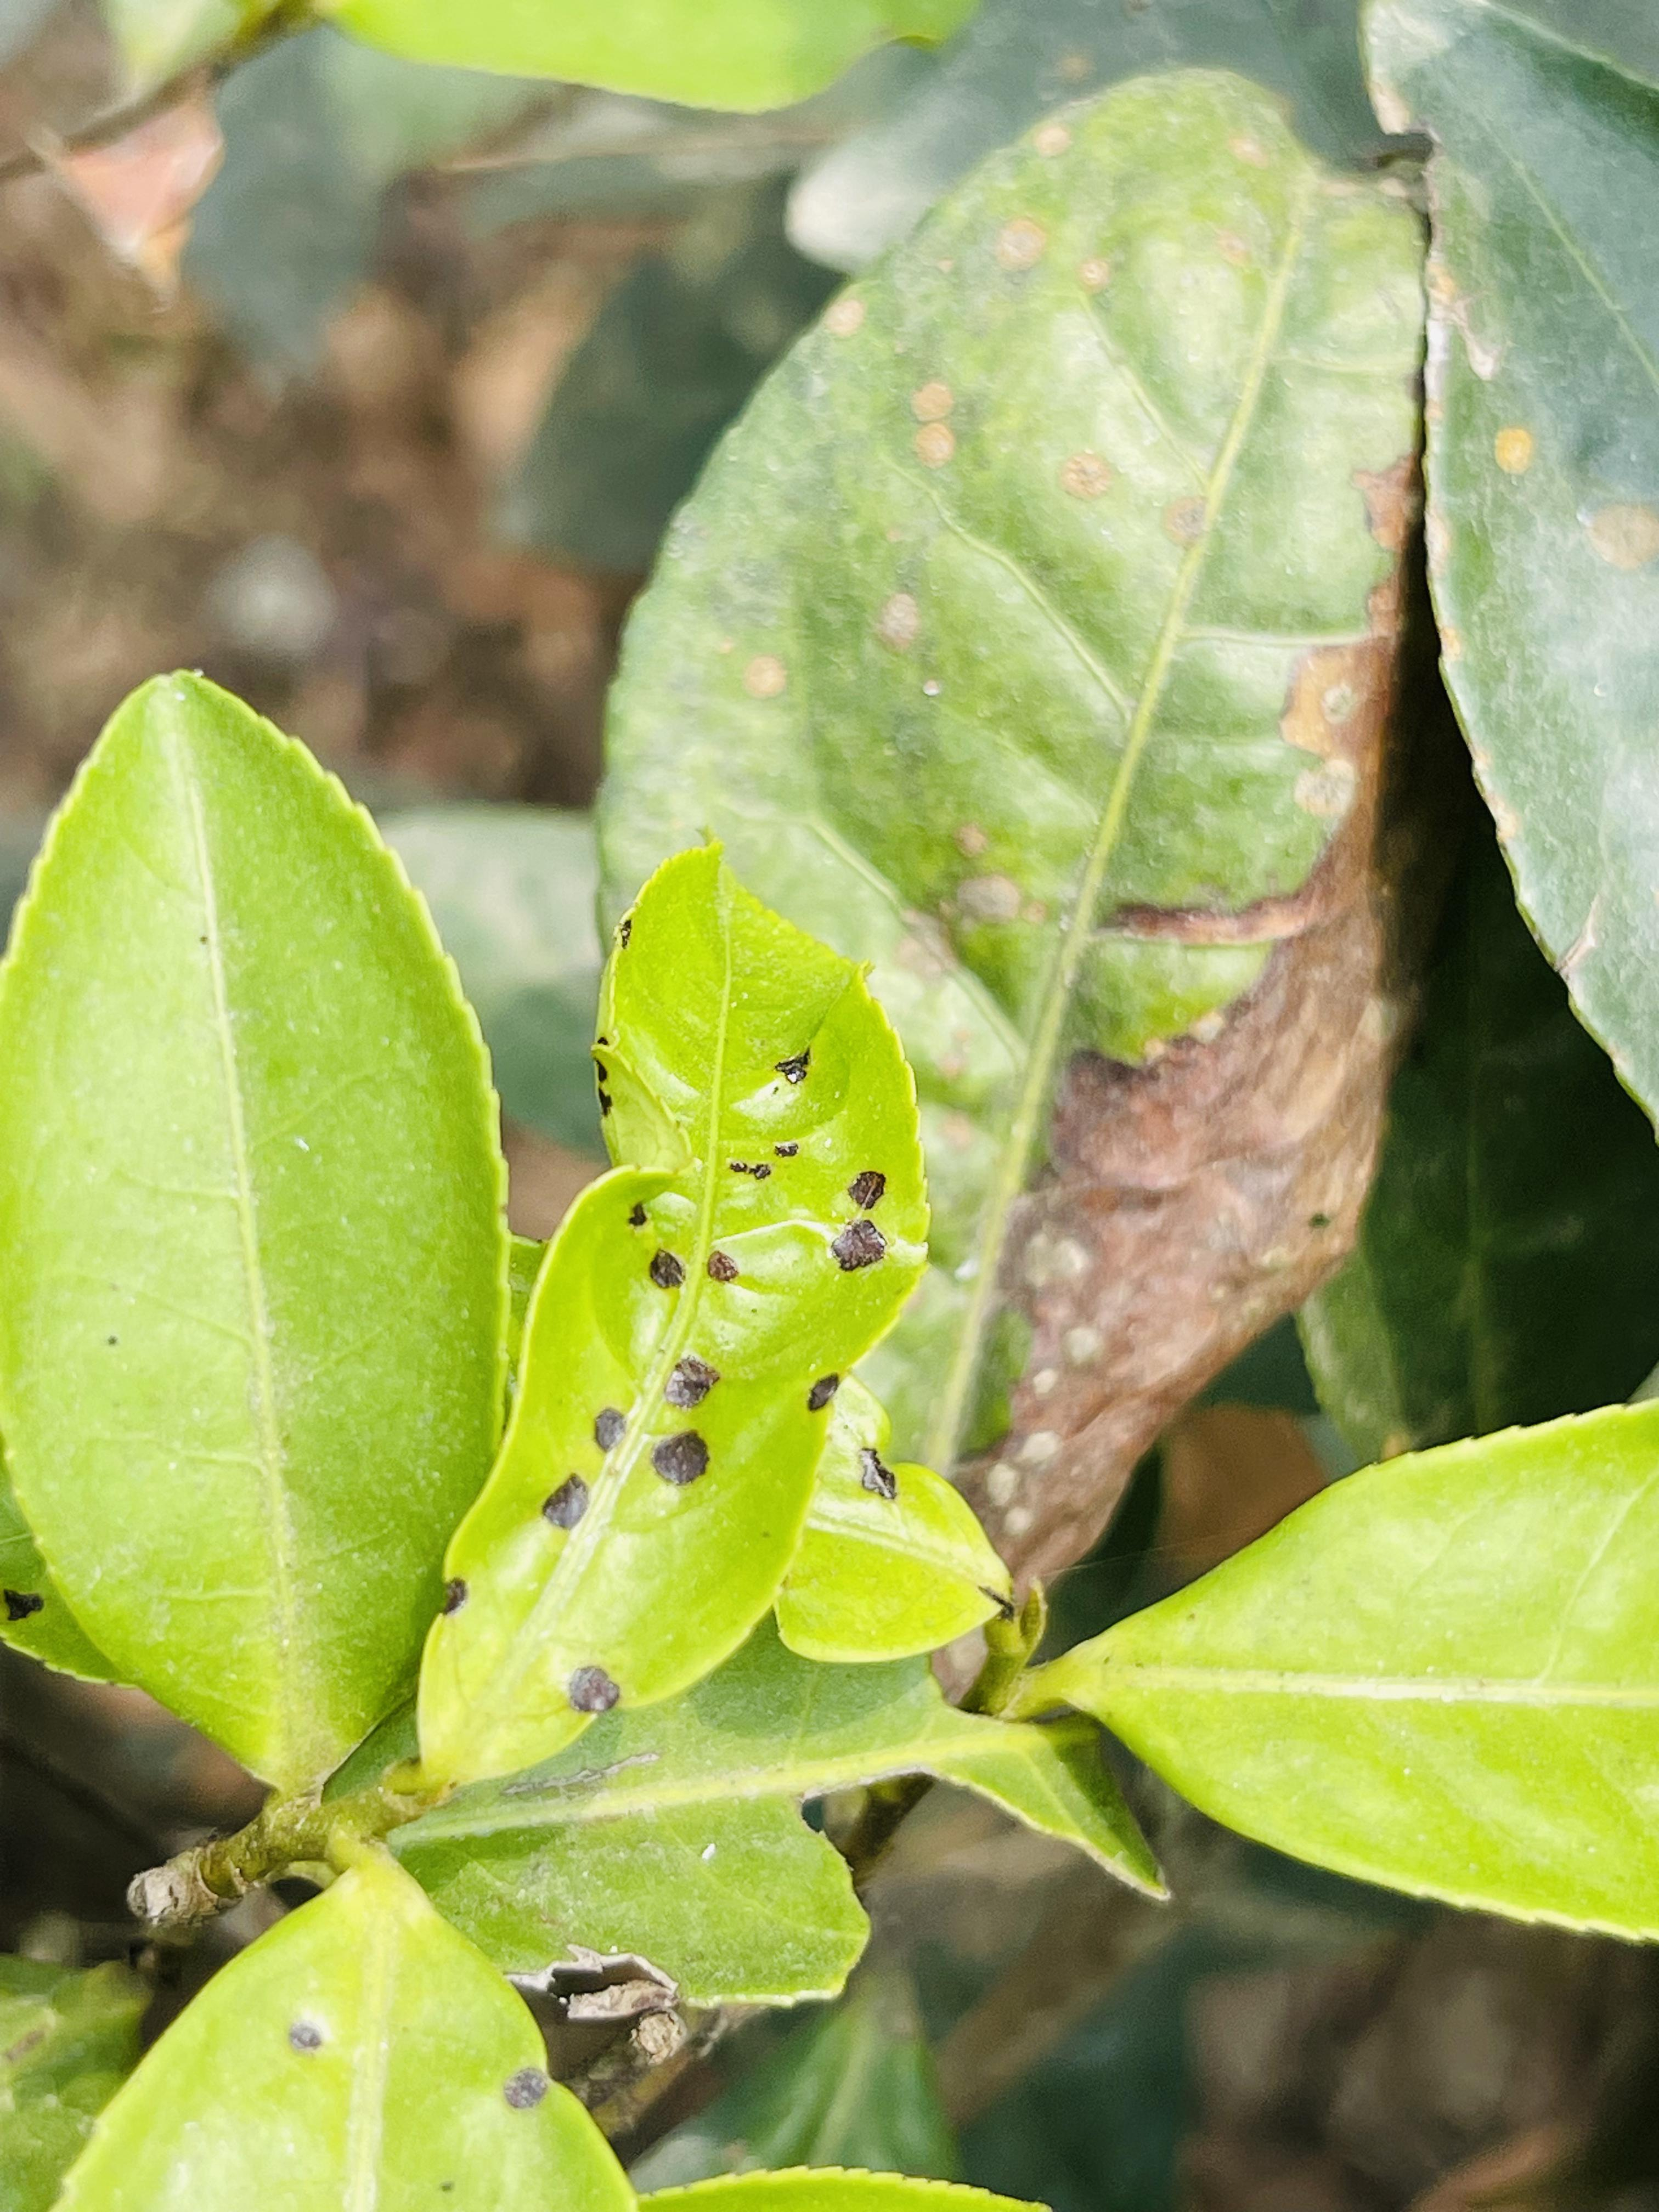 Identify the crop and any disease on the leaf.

tea, helopeltis
